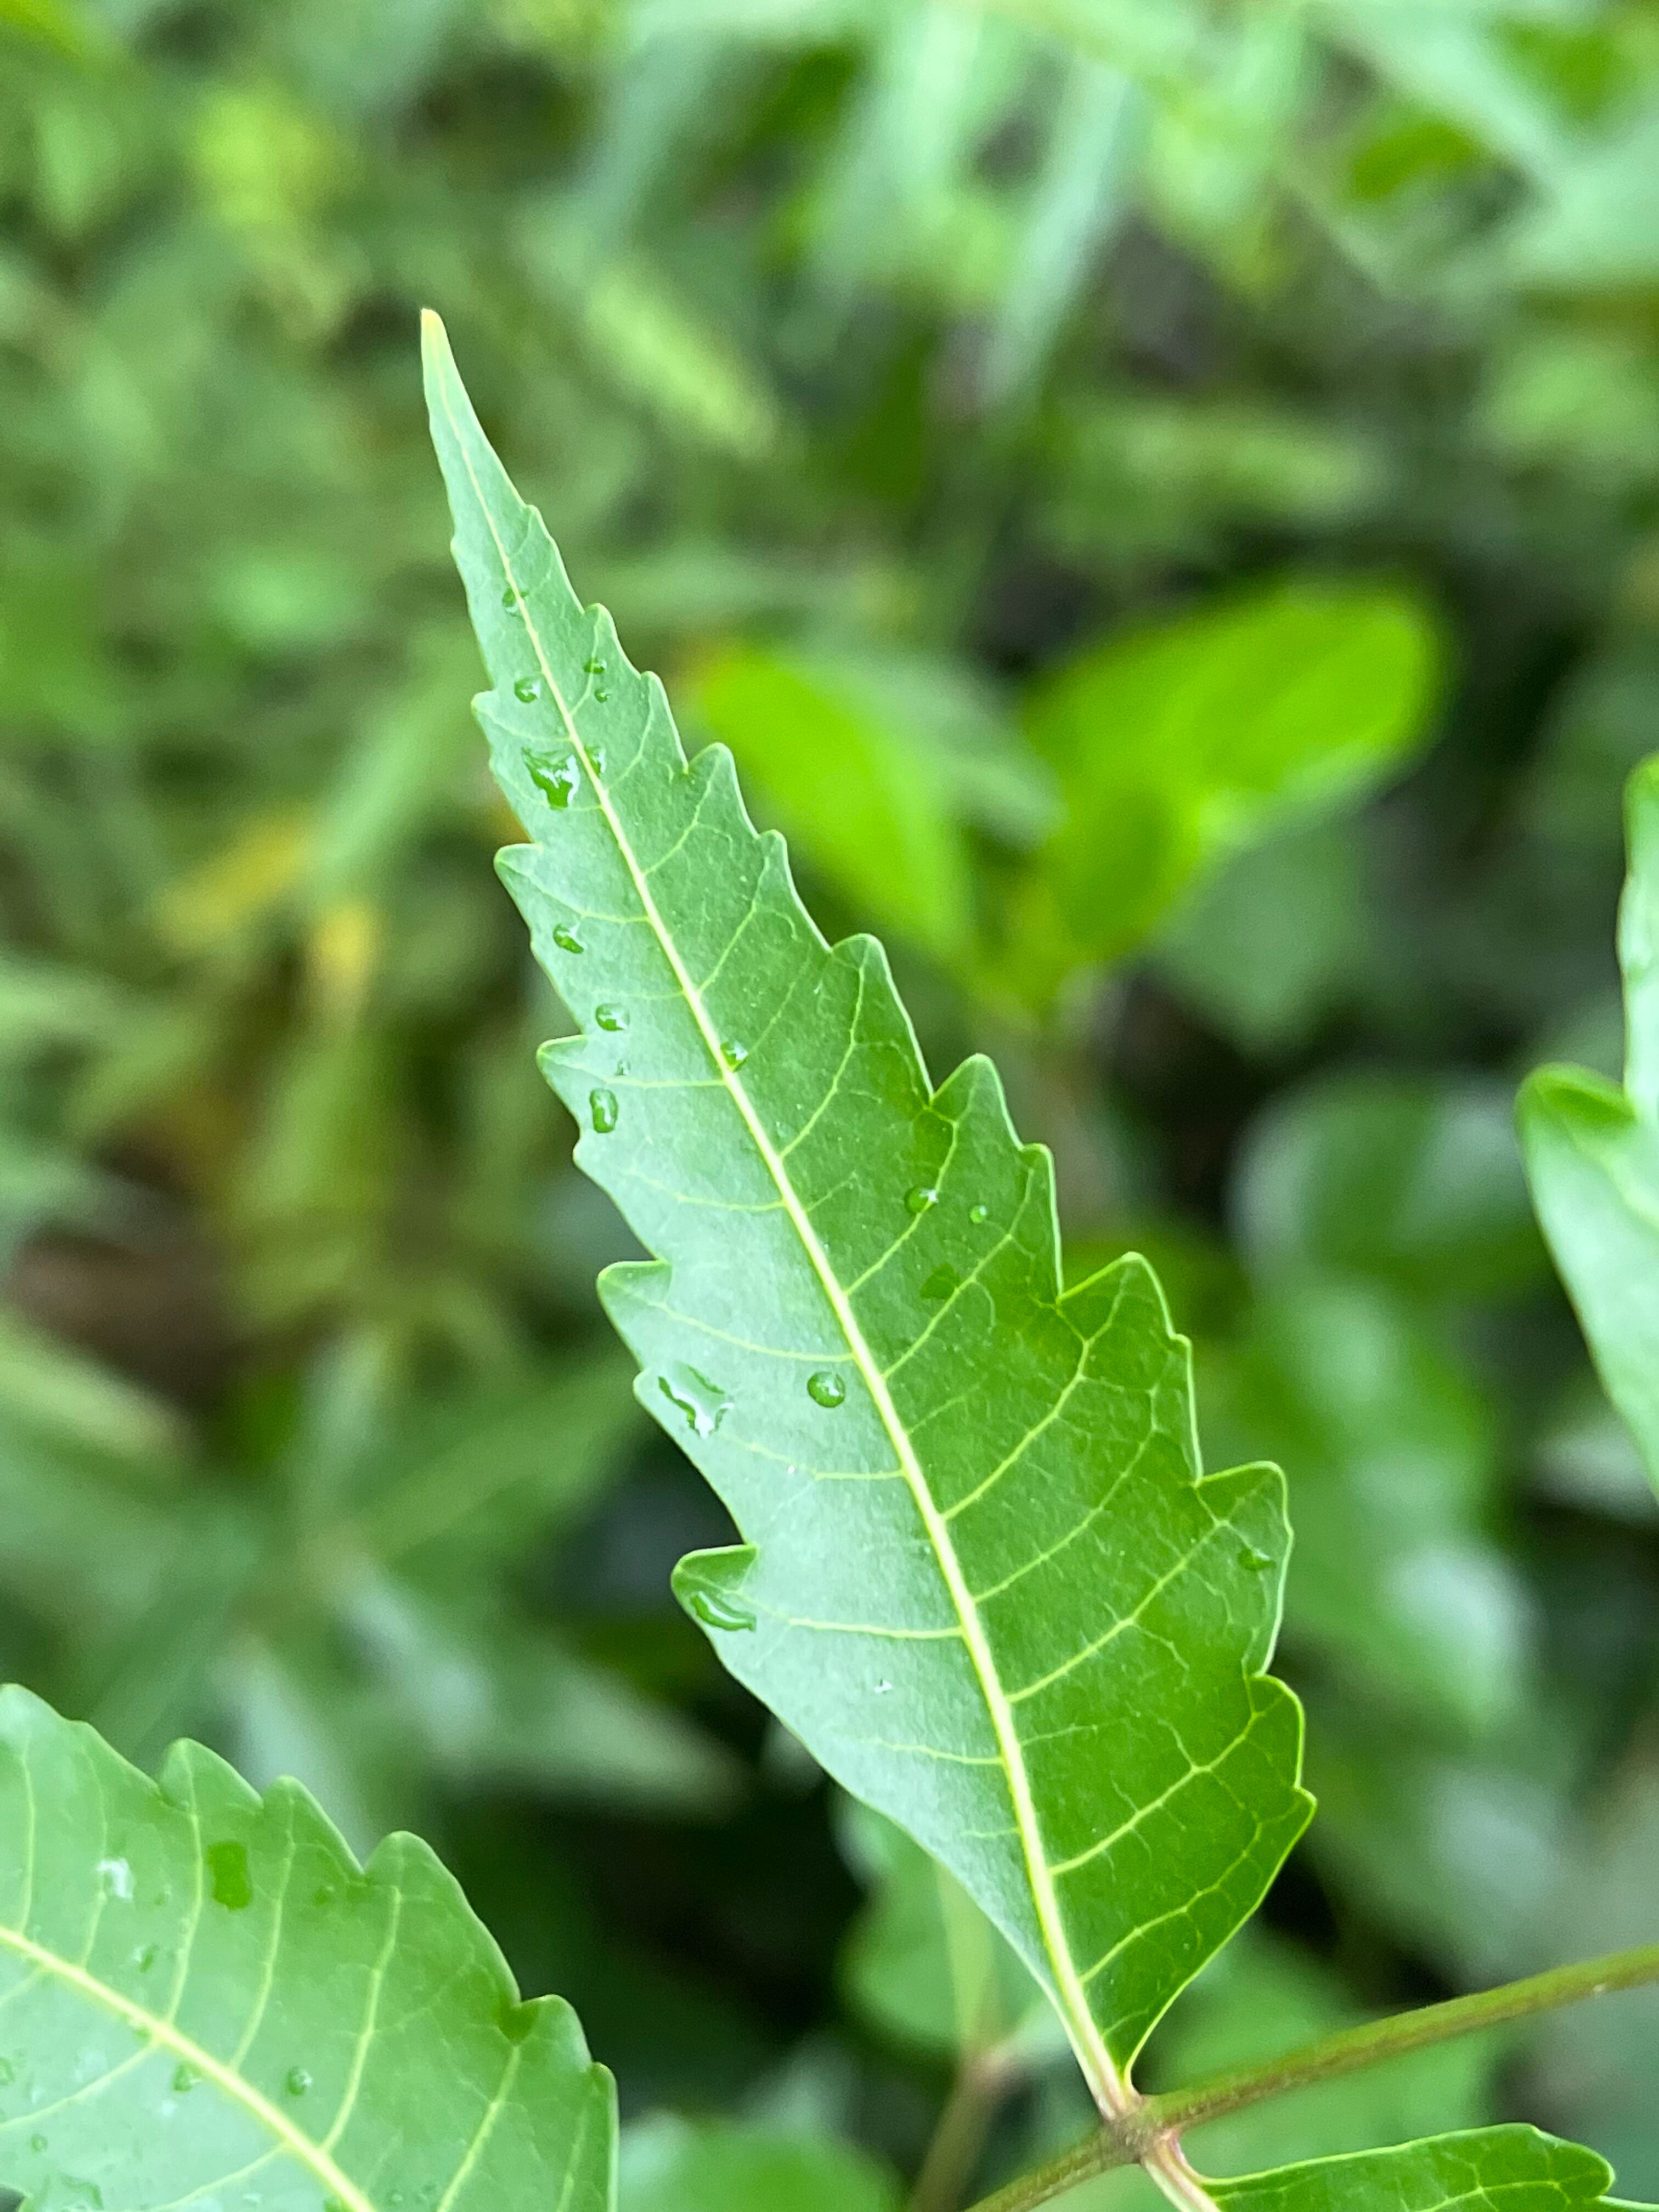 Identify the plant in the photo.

neem
